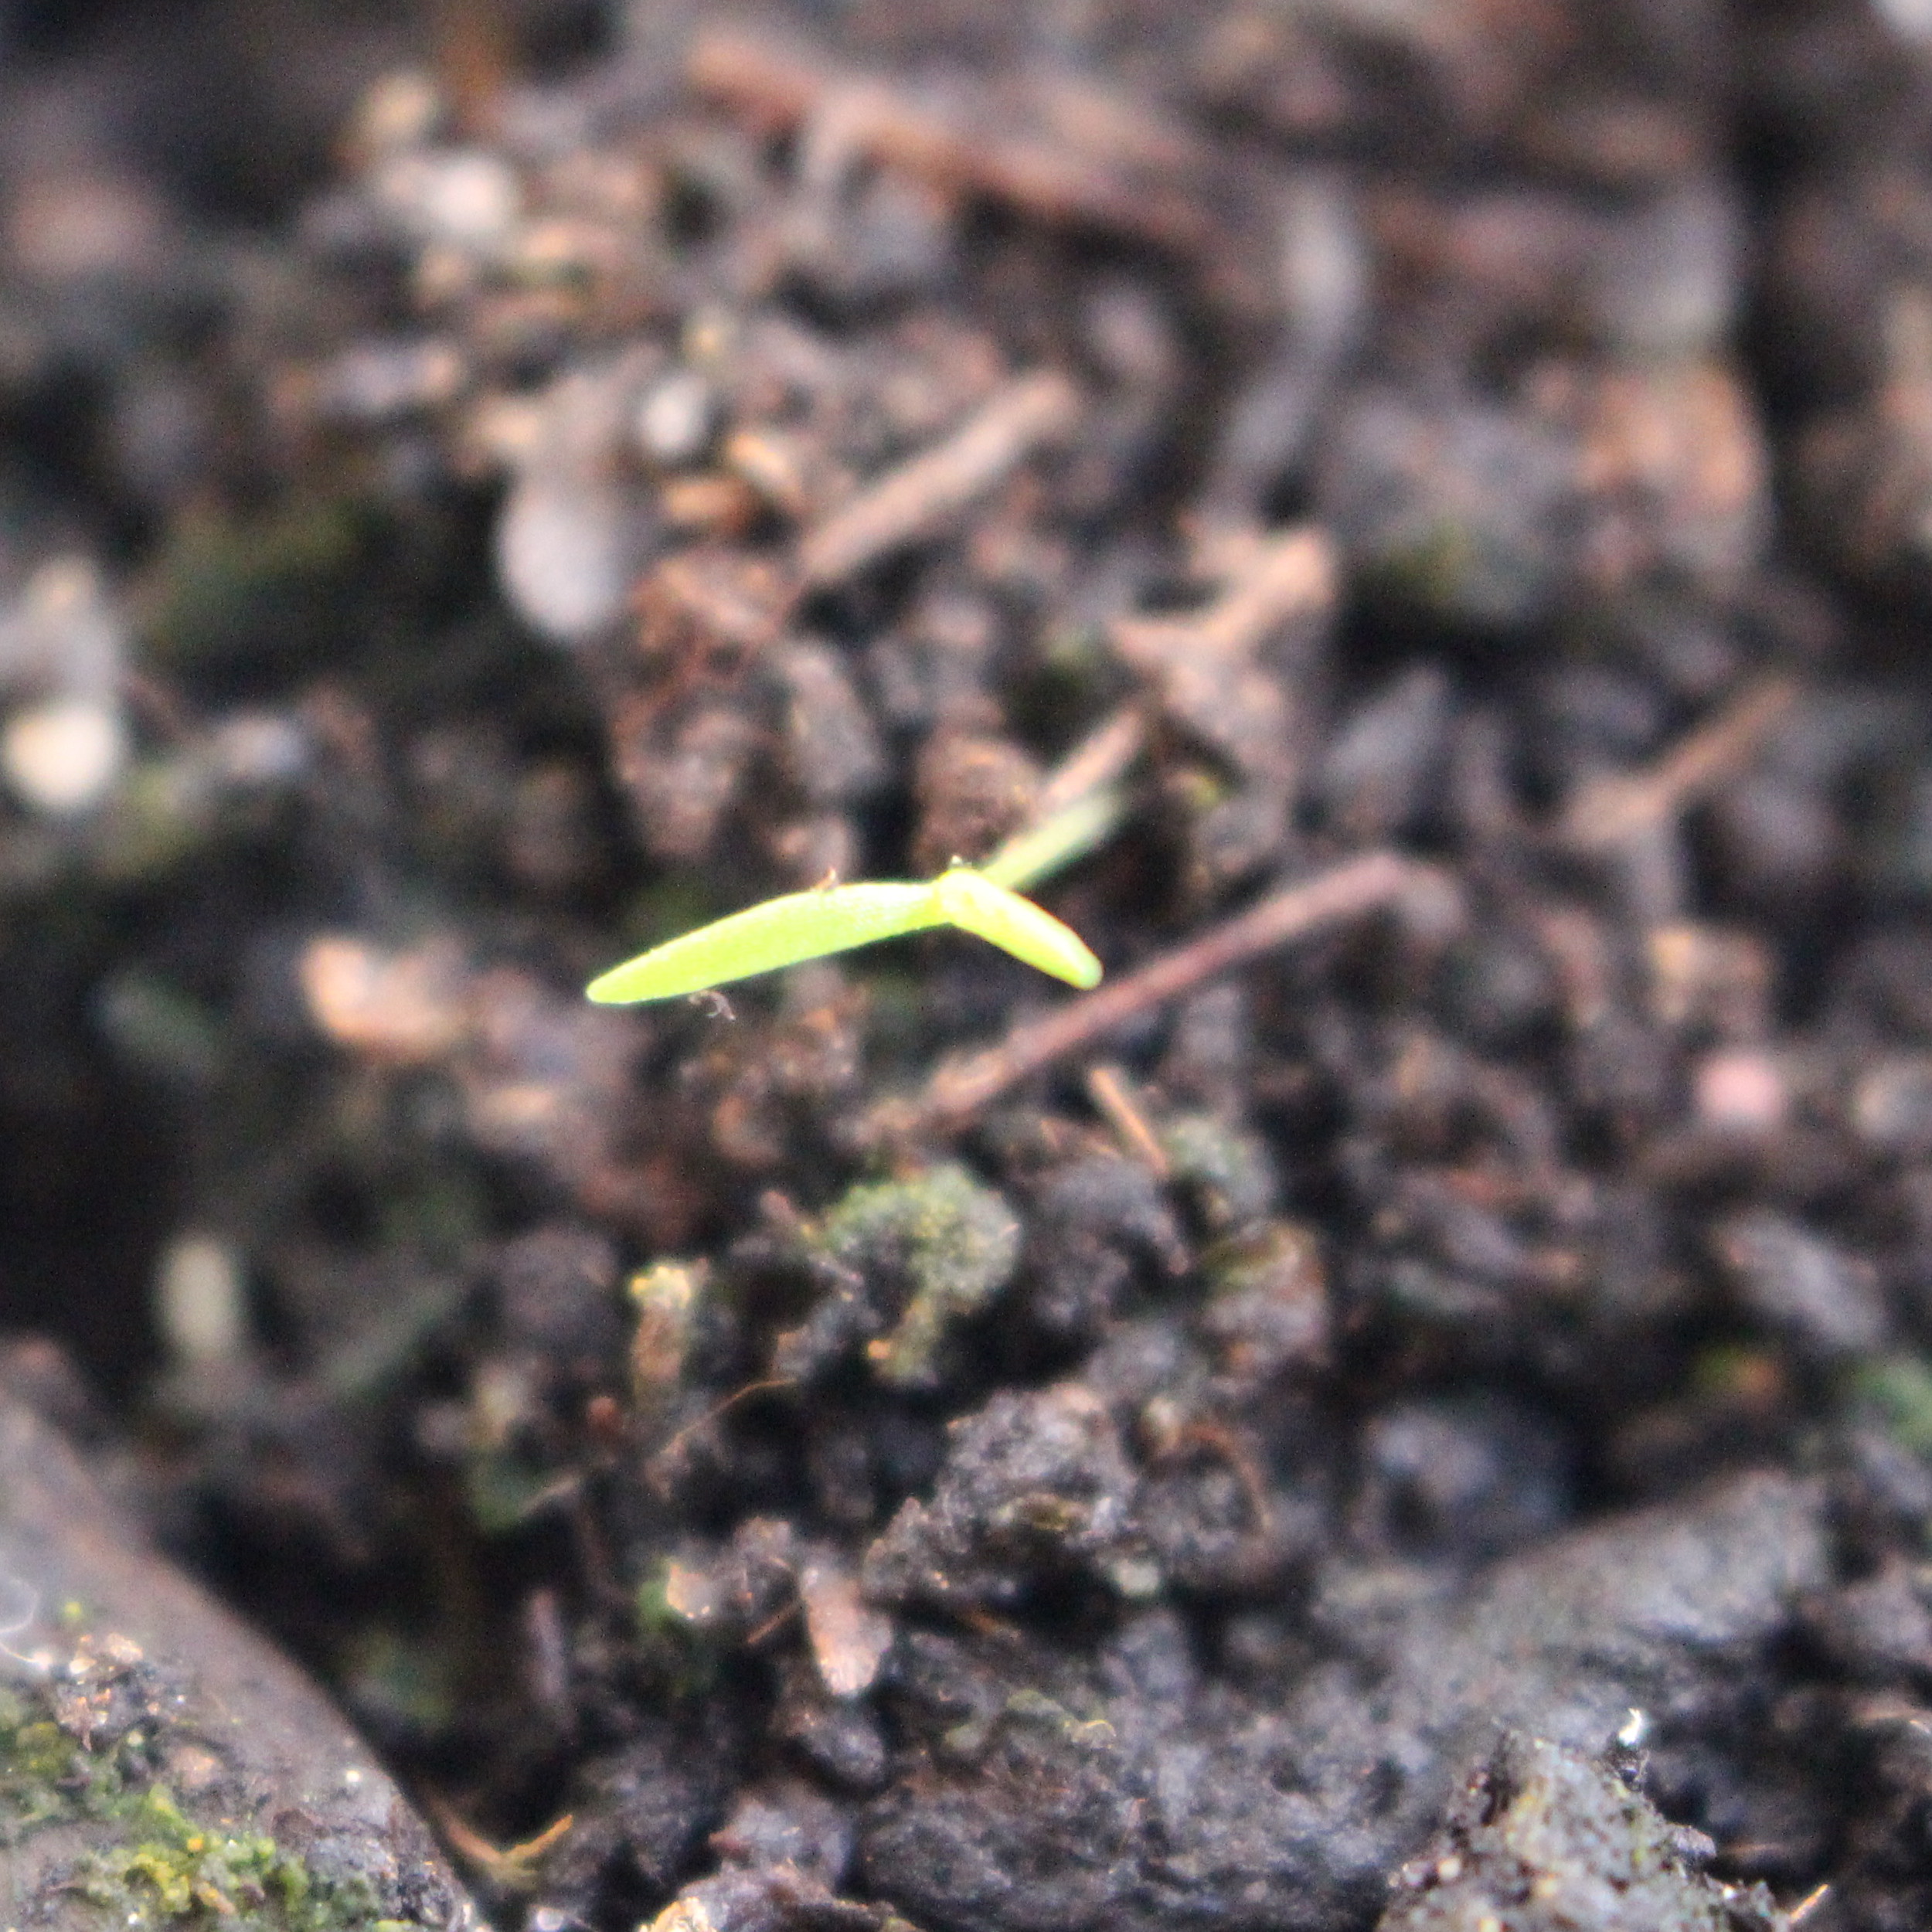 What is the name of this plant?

Papaver rhoeas
